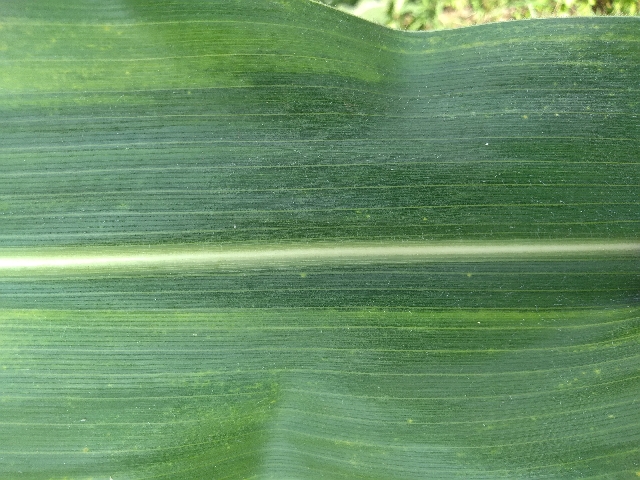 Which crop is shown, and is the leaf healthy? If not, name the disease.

maize, maize lethal necrosis
